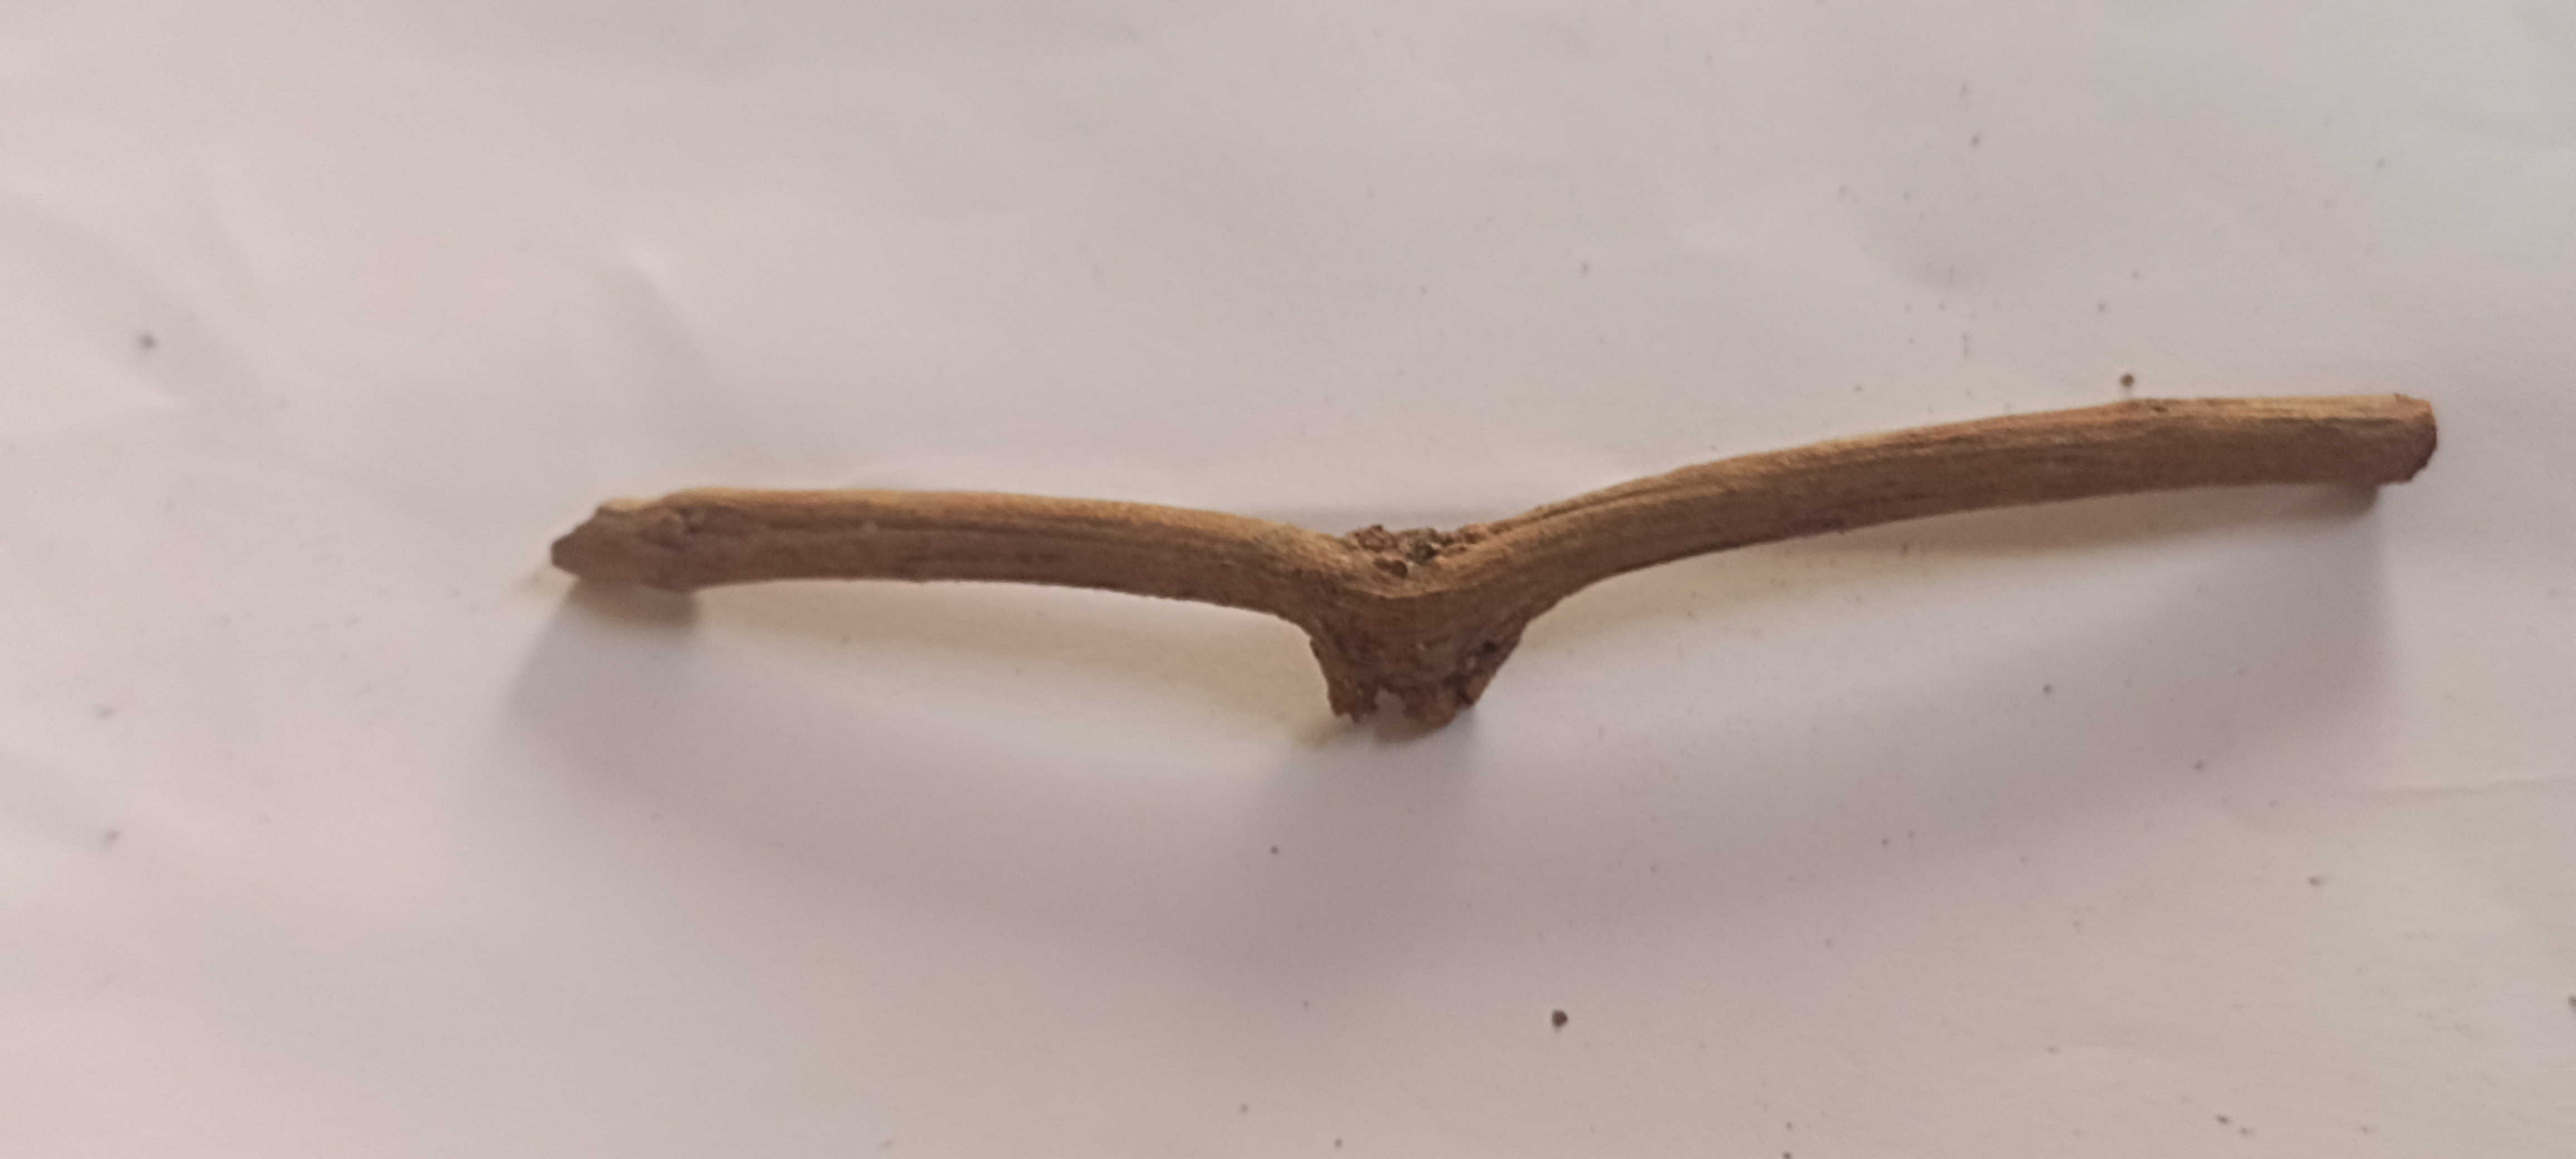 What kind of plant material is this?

manjistha
